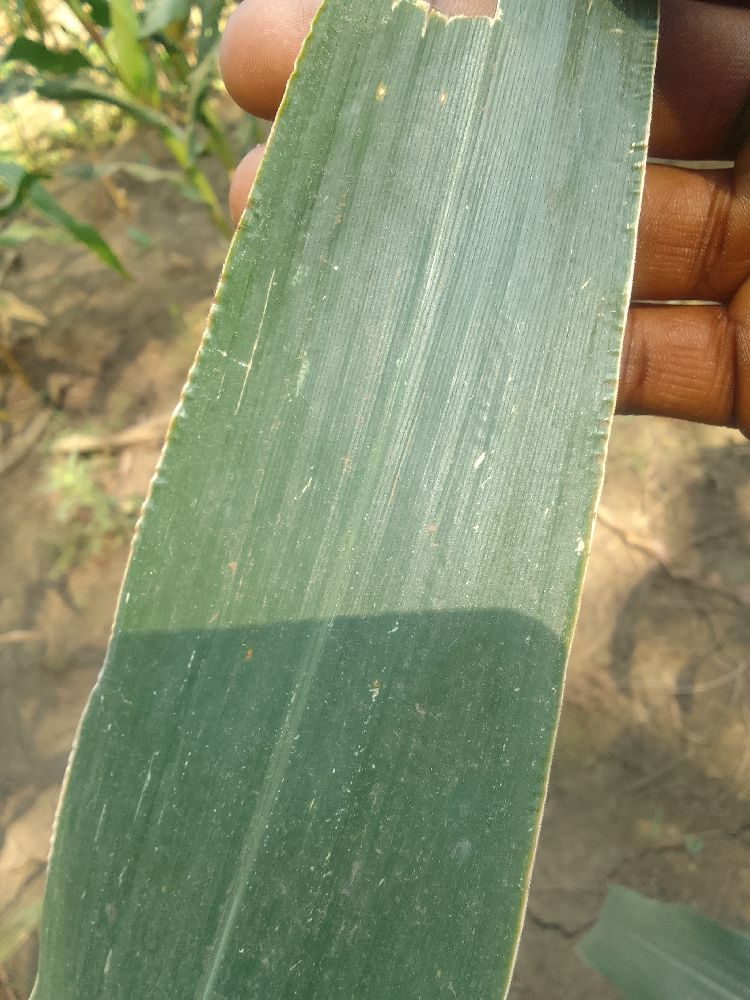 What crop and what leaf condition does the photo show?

maize, healthy
